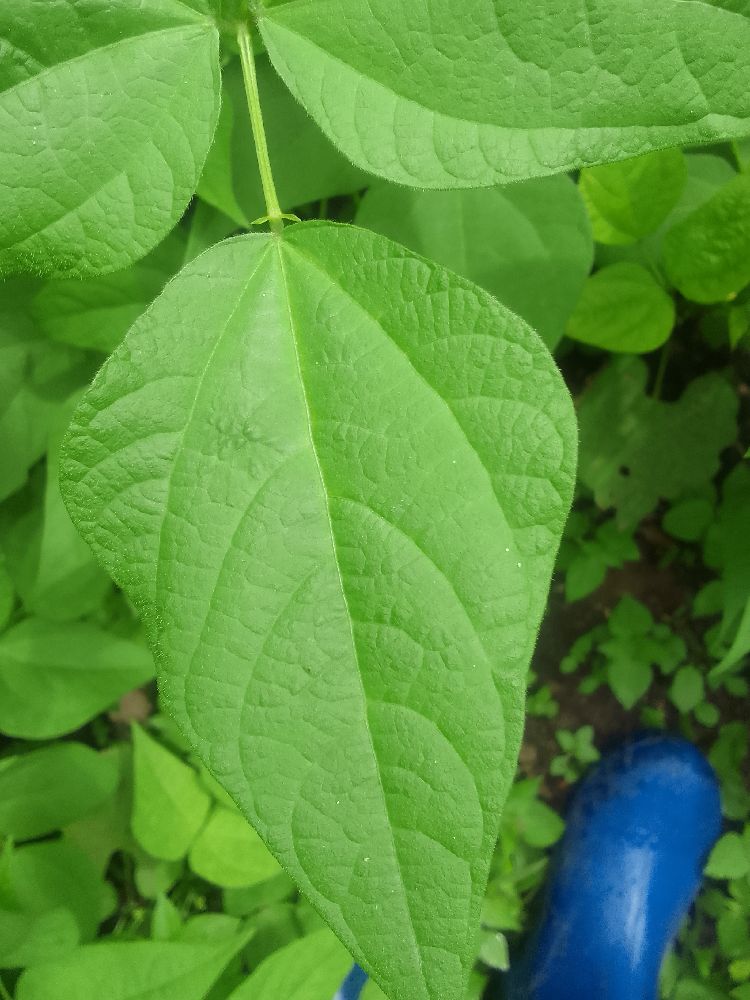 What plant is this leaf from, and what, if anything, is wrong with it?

common bean, healthy
